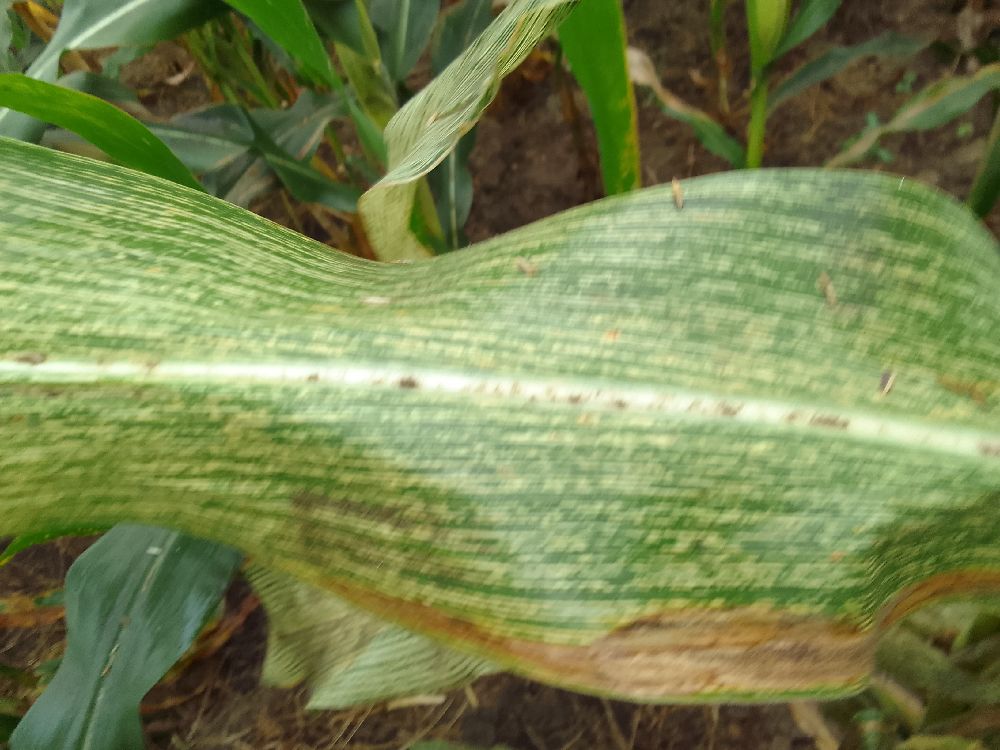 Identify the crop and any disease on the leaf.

maize, maize streak virus
